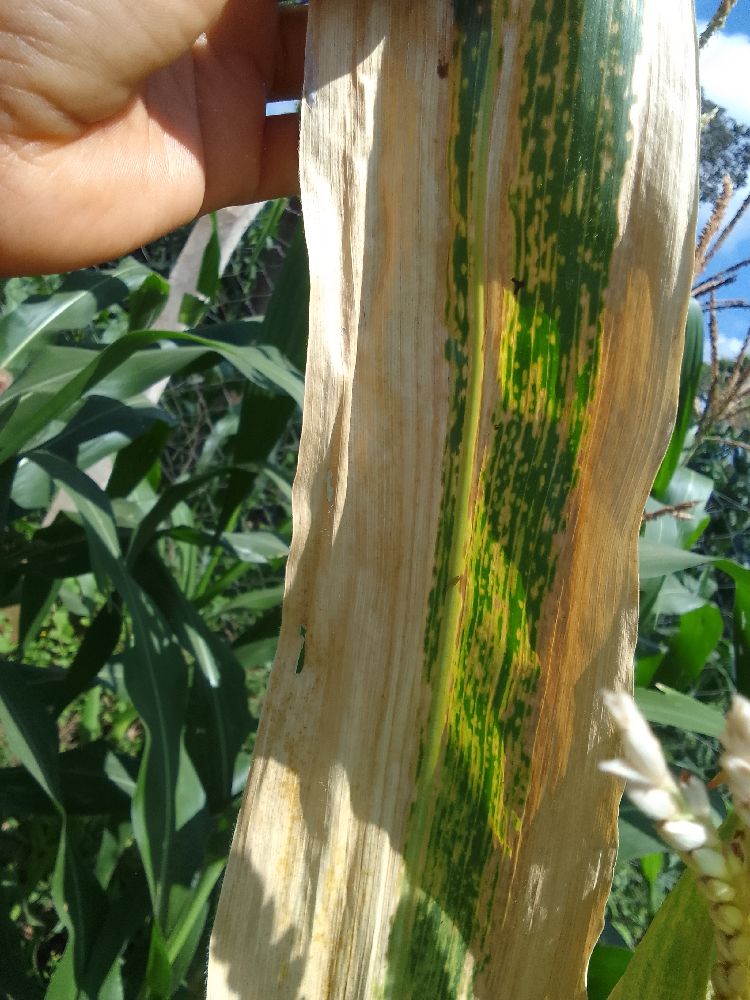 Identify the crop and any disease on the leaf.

maize, maize lethal necrosis
